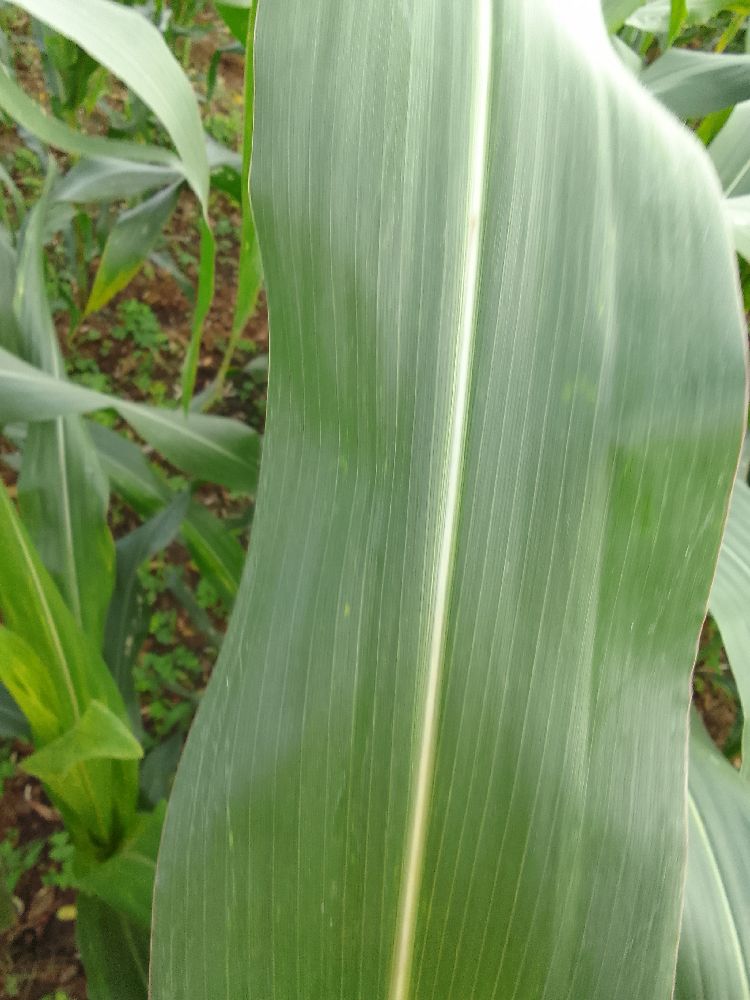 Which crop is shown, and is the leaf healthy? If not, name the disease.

maize, healthy
